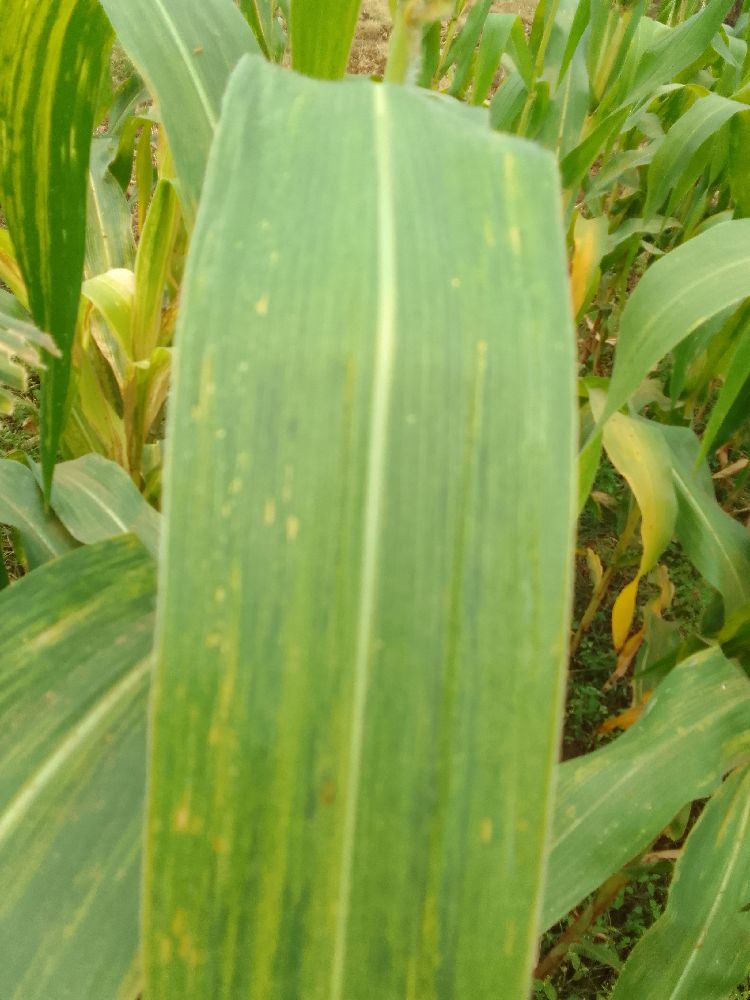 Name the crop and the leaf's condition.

maize, maize lethal necrosis
